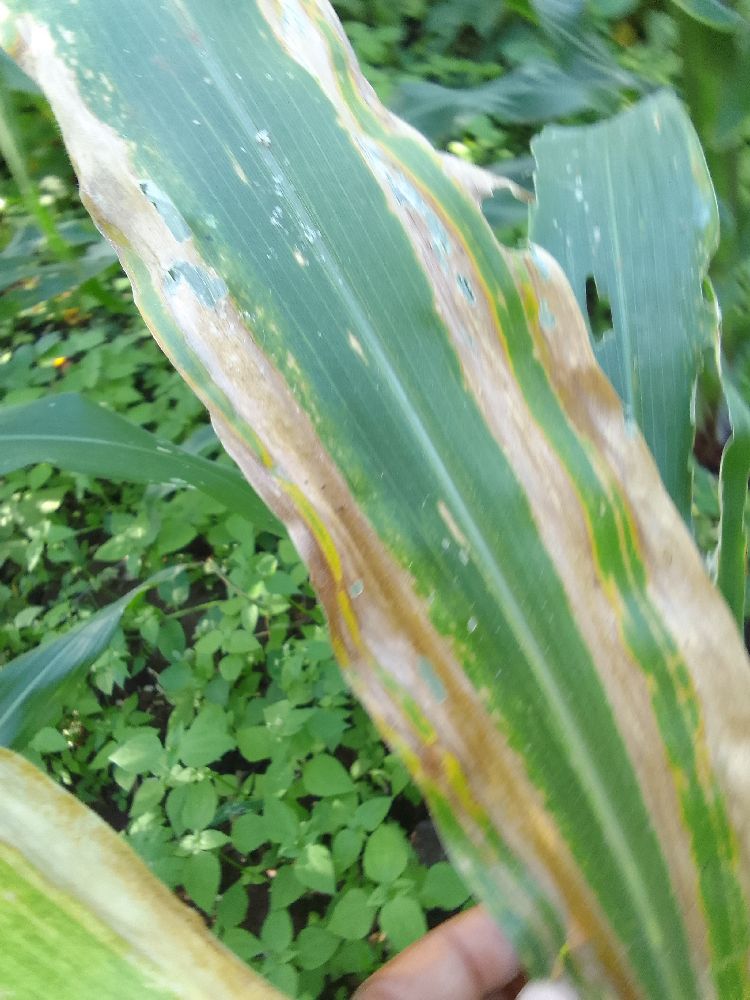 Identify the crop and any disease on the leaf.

maize, maize lethal necrosis
